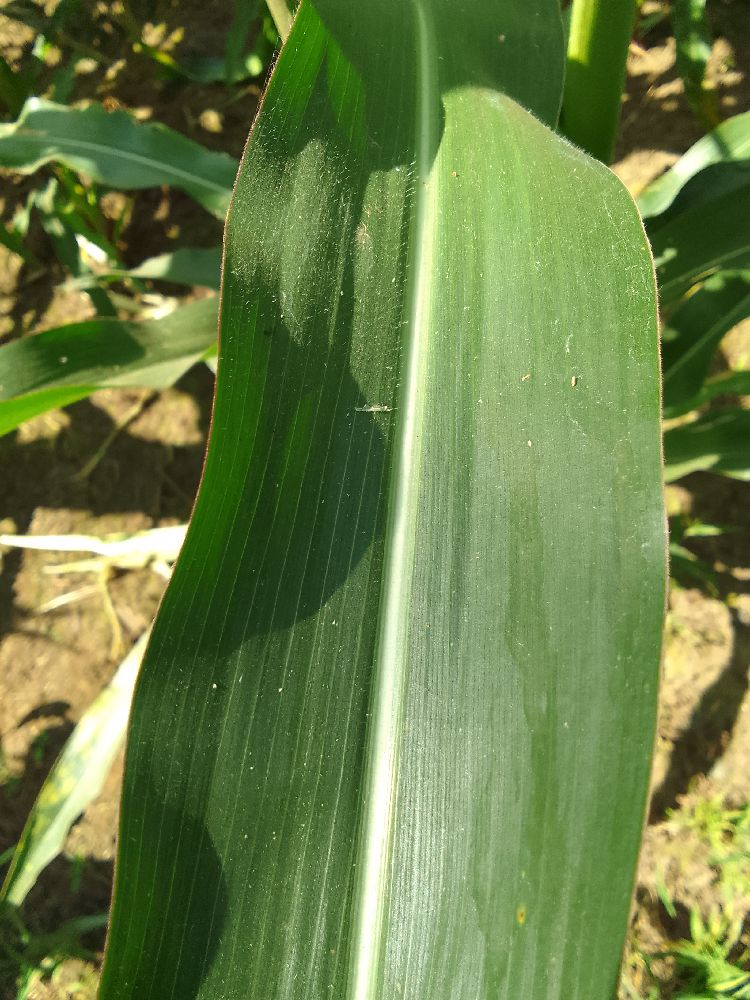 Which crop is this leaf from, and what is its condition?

maize, healthy
